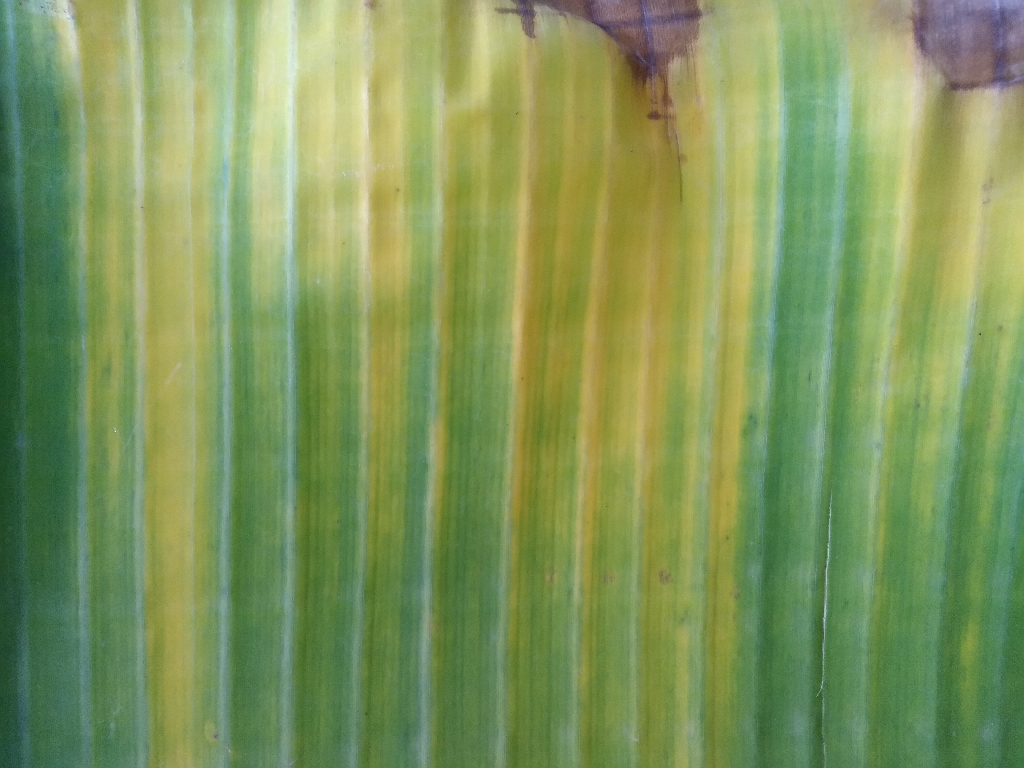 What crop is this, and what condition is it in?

banana, fusarium wilt race 1
